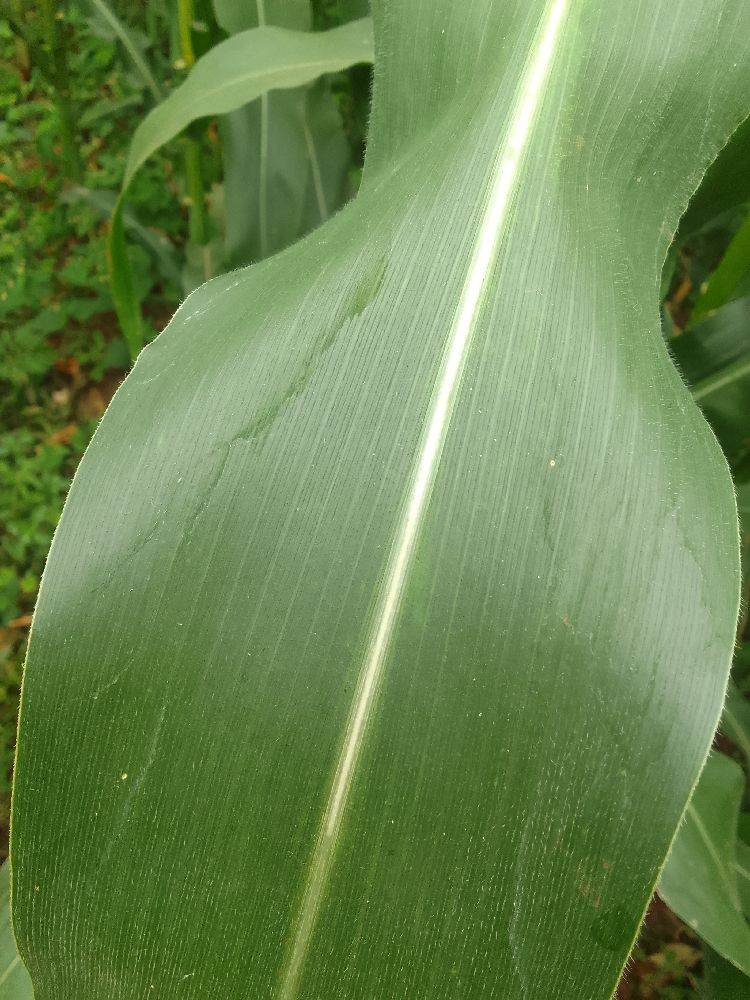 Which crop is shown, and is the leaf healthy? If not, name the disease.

maize, healthy
